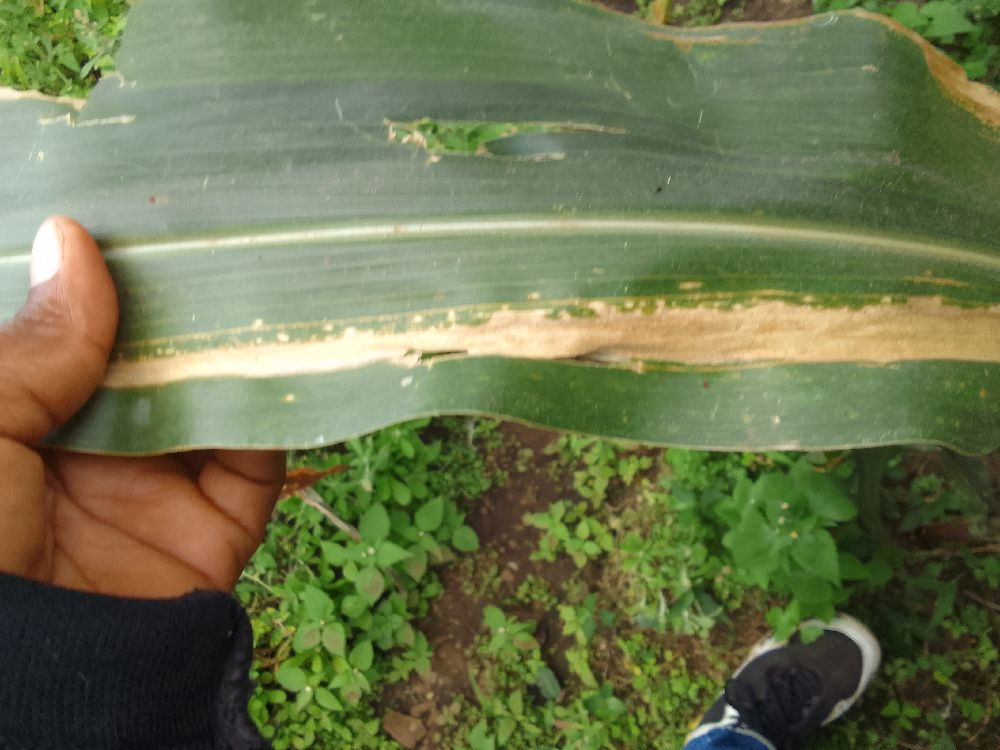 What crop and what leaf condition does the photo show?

maize, maize lethal necrosis
